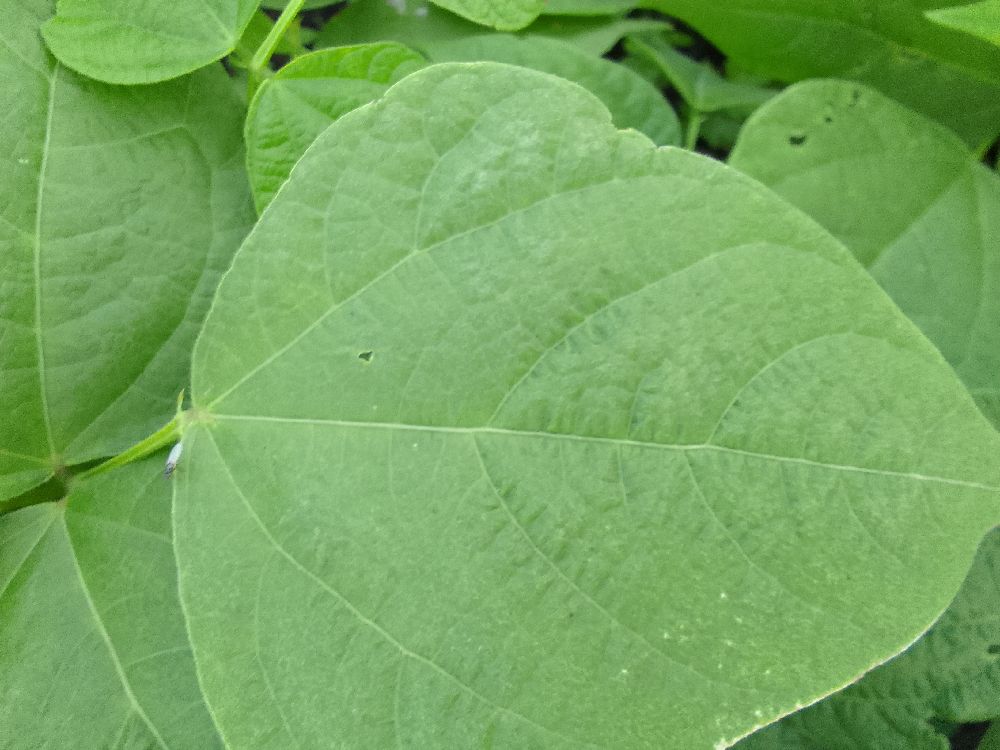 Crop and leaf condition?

common bean, healthy
